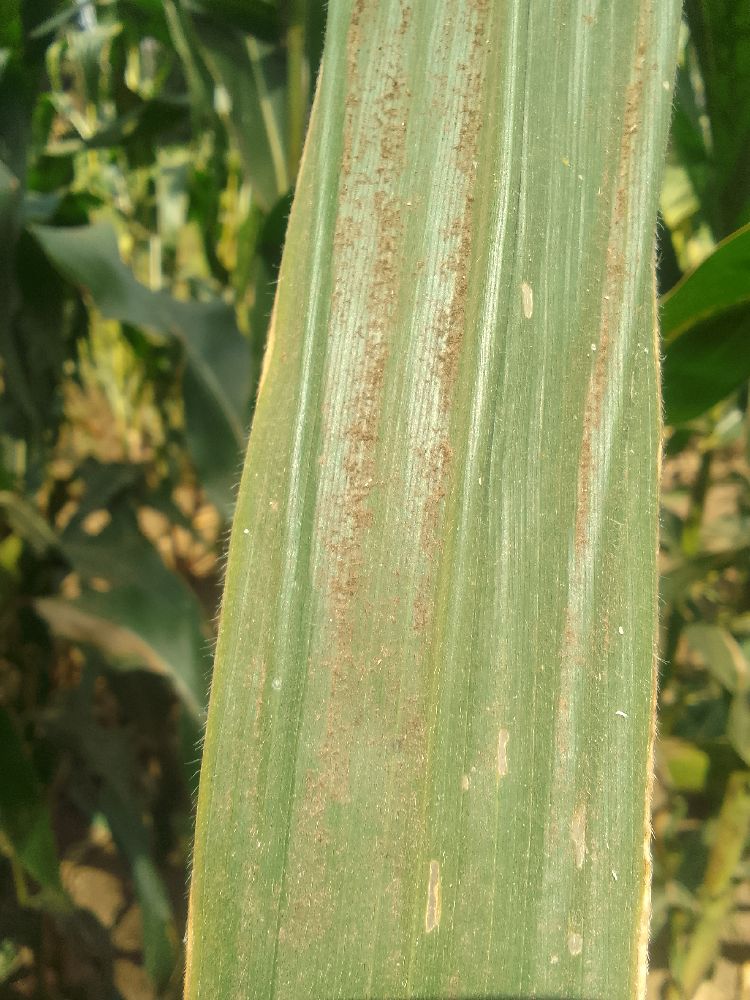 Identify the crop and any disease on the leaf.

maize, healthy
